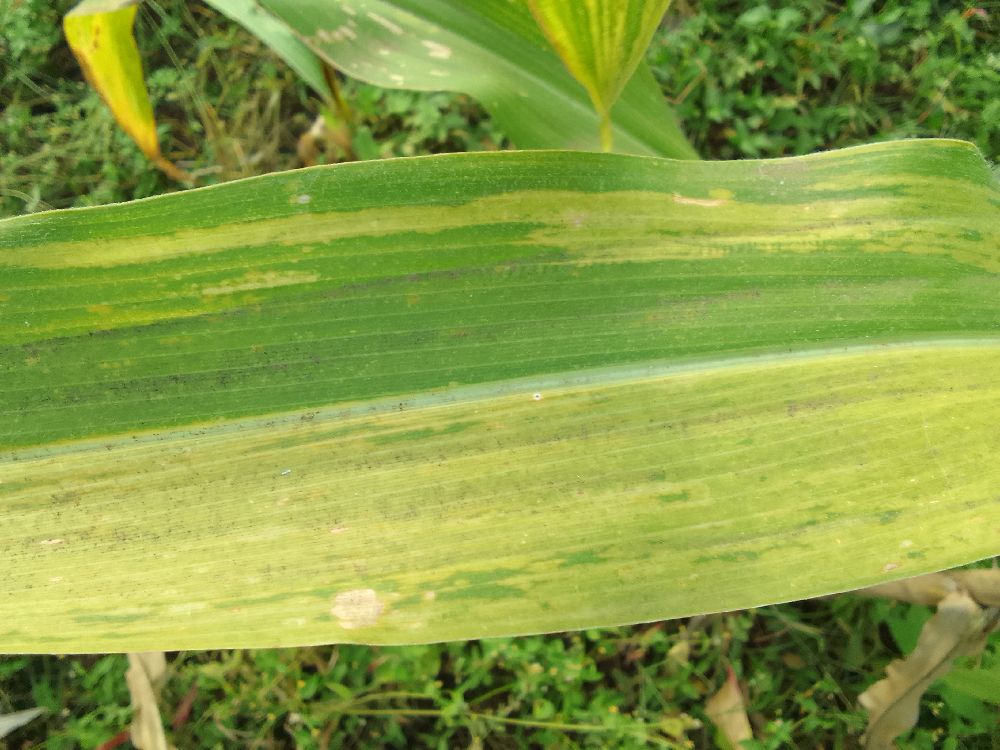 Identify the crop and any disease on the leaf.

maize, maize lethal necrosis
